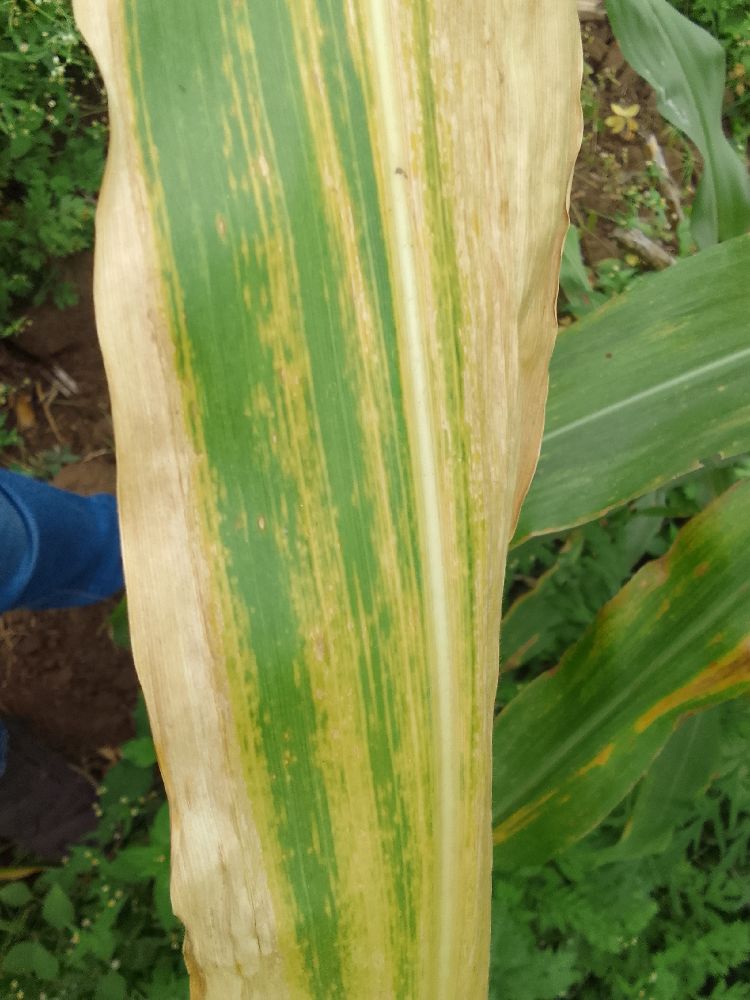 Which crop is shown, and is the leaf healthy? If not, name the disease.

maize, maize lethal necrosis
